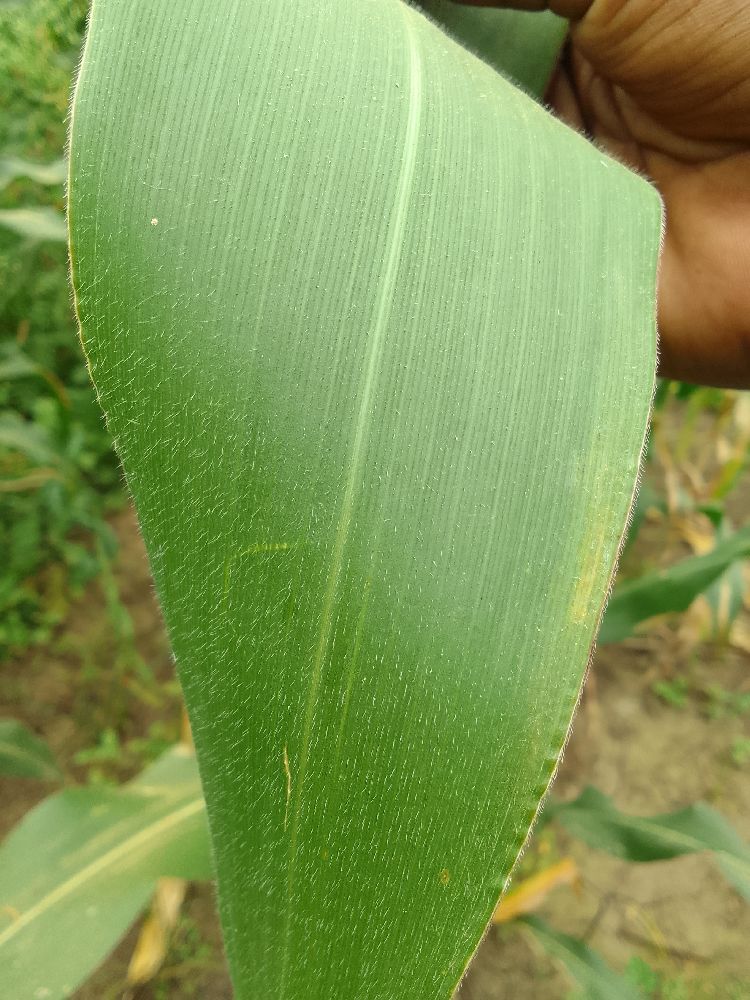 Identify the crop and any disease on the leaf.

maize, healthy
